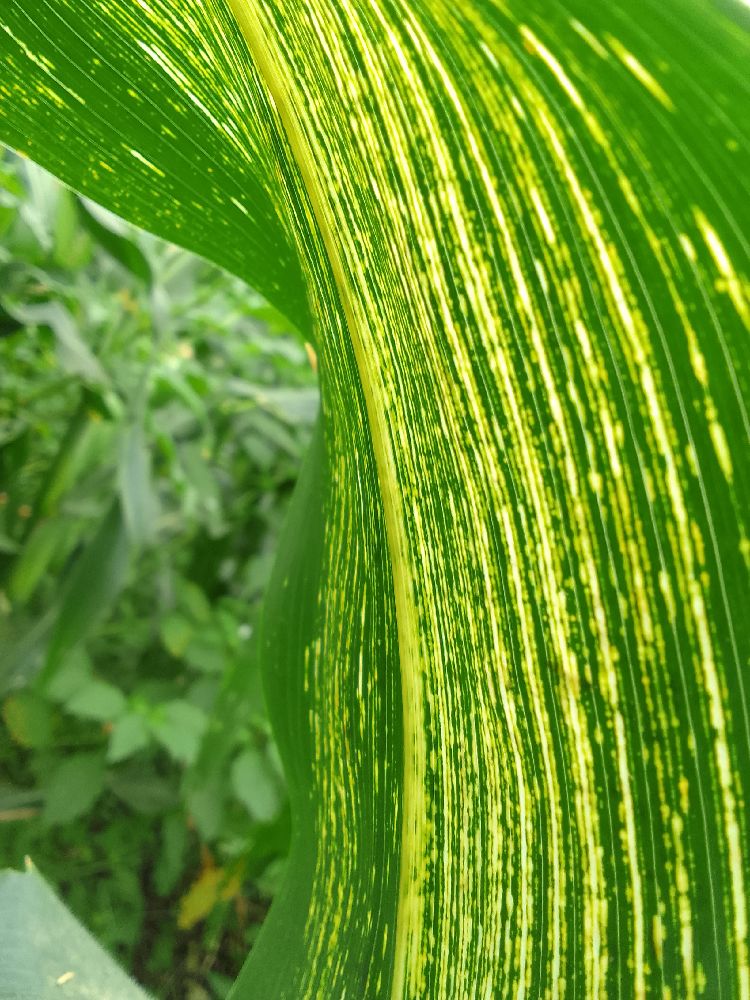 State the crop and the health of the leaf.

maize, maize streak virus
